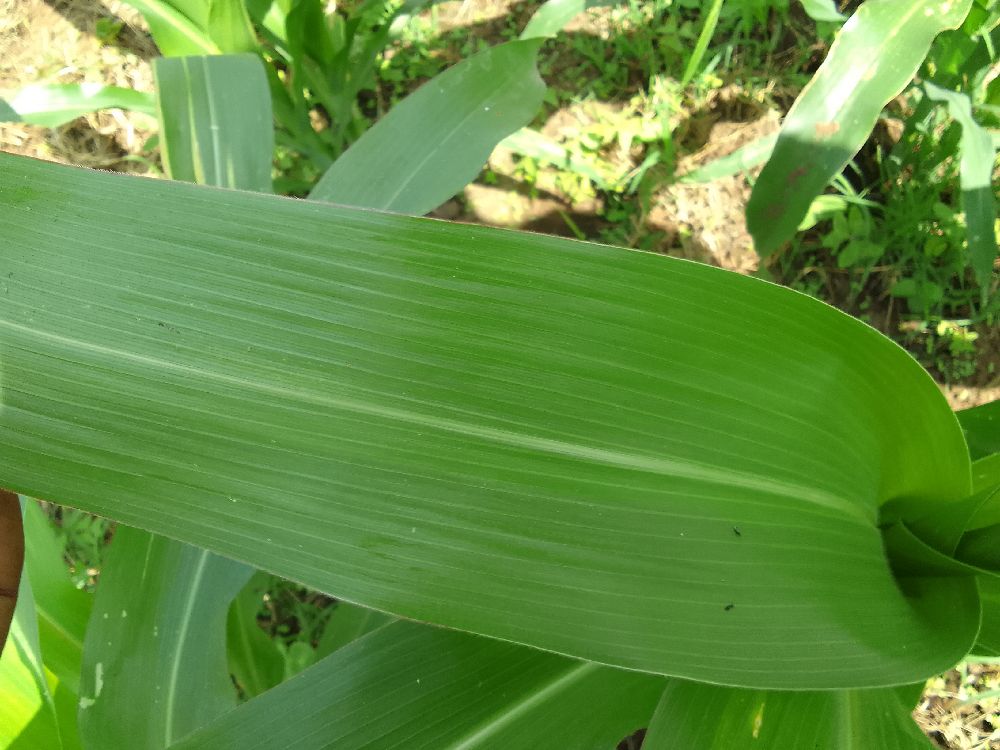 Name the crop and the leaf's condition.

maize, healthy
